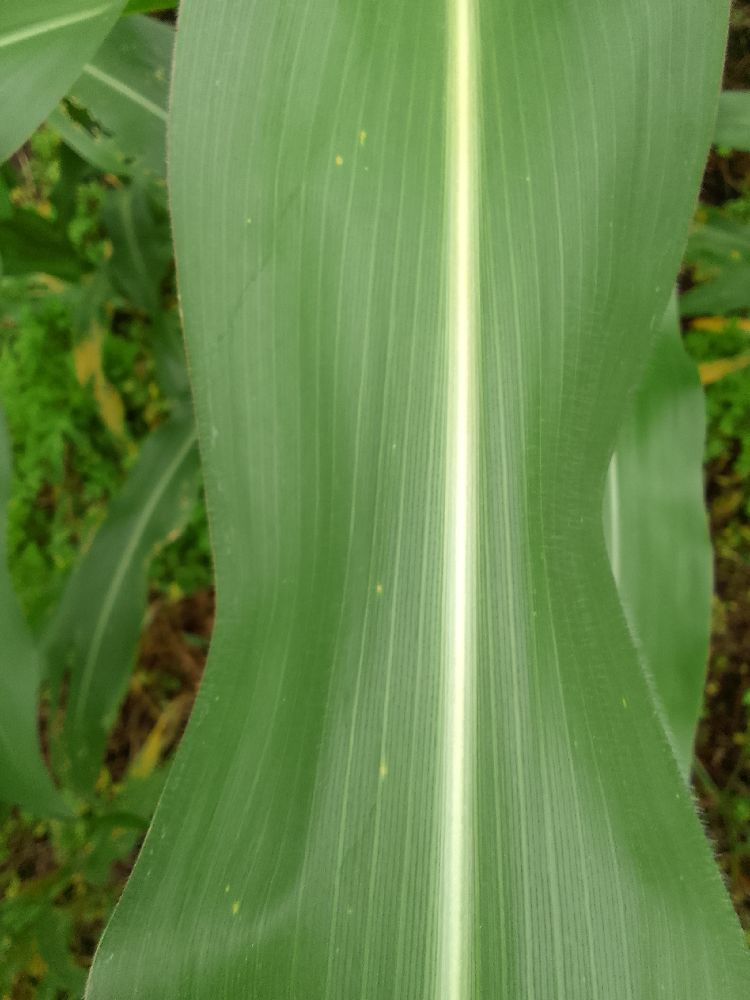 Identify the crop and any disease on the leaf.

maize, healthy
